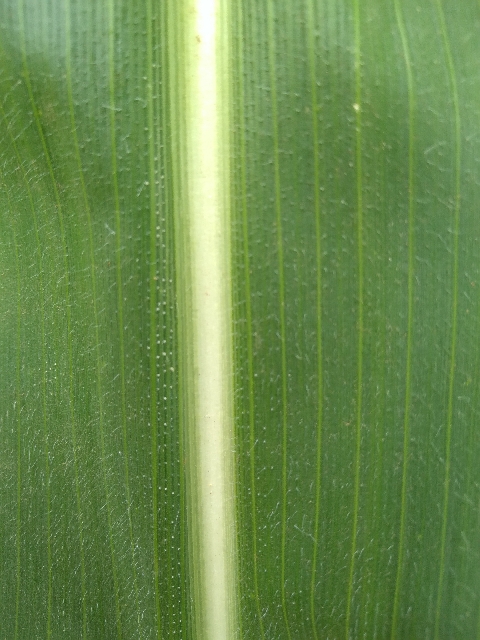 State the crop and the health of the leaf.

maize, healthy
